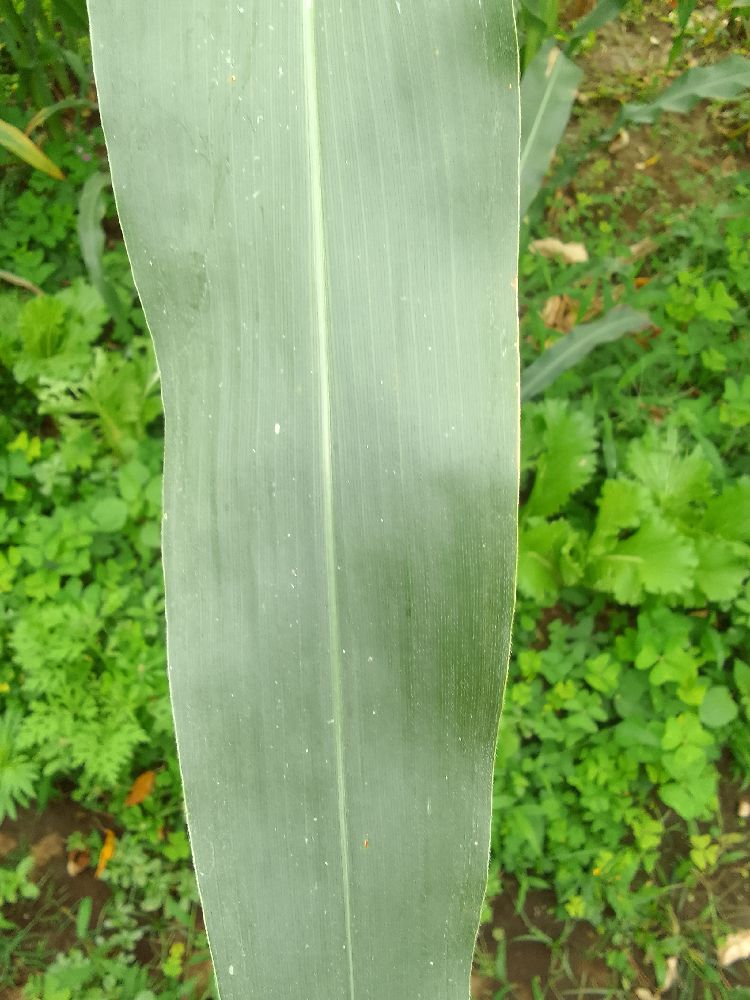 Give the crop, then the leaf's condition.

maize, healthy
